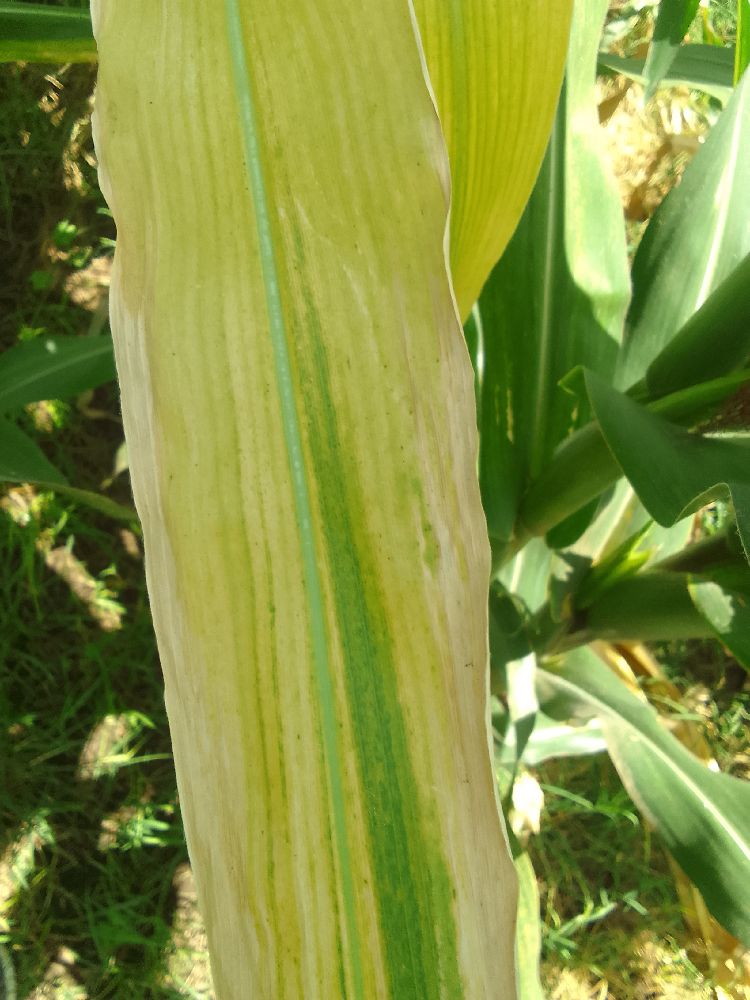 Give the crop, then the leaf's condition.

maize, maize lethal necrosis
